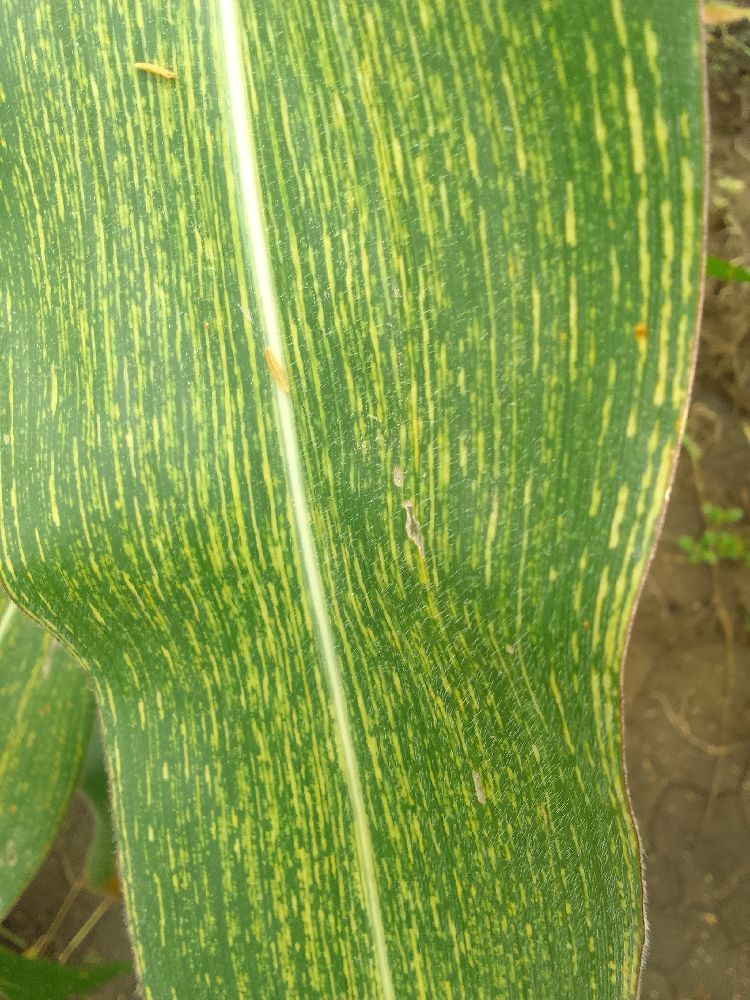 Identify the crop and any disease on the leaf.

maize, maize streak virus
